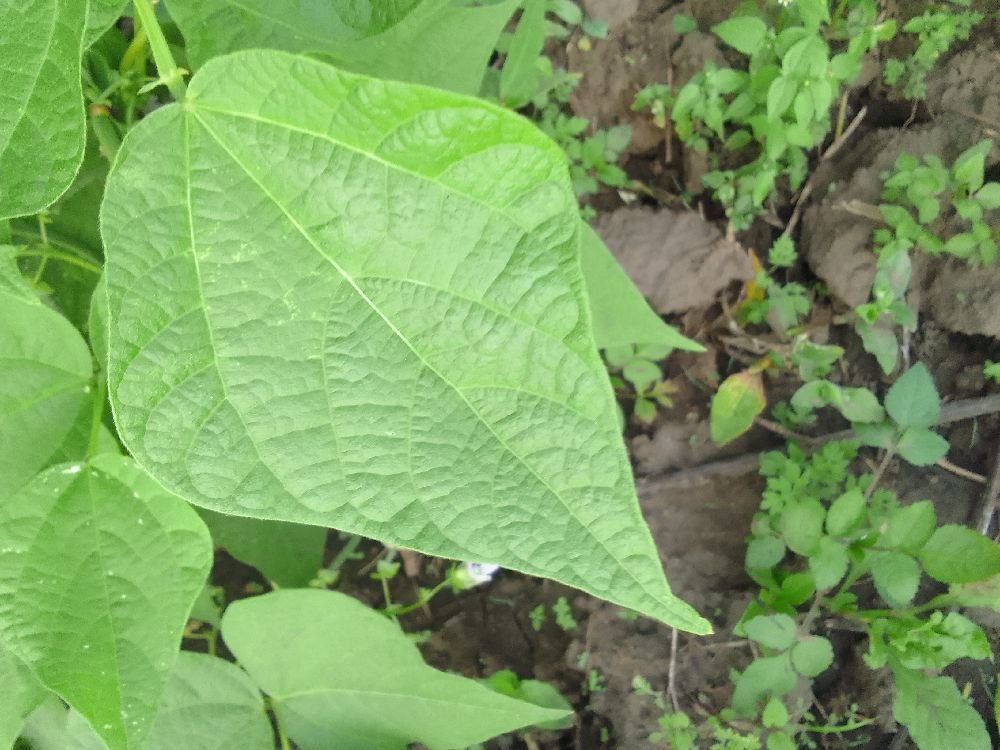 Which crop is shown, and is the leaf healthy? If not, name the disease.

common bean, healthy
